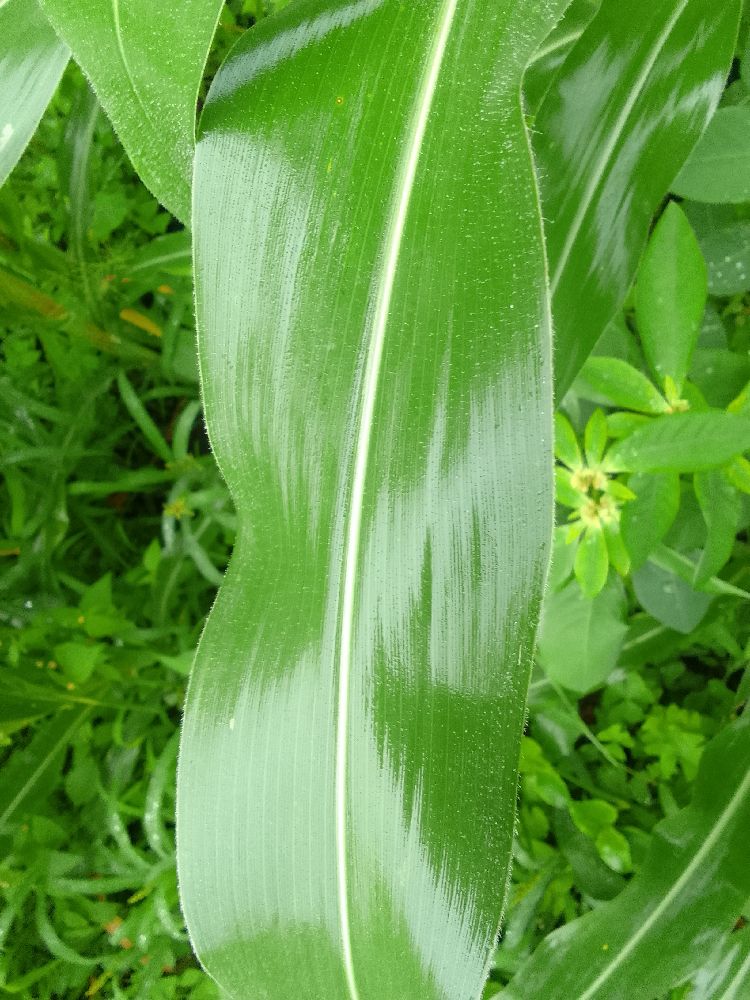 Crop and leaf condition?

maize, healthy
